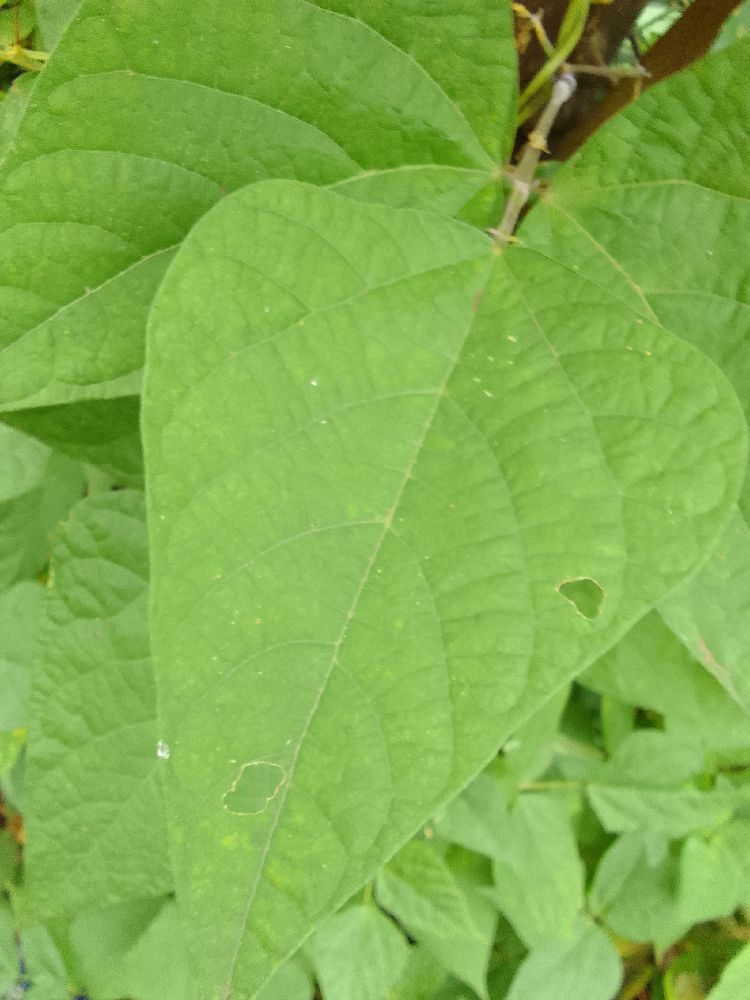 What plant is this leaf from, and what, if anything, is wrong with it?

common bean, healthy
